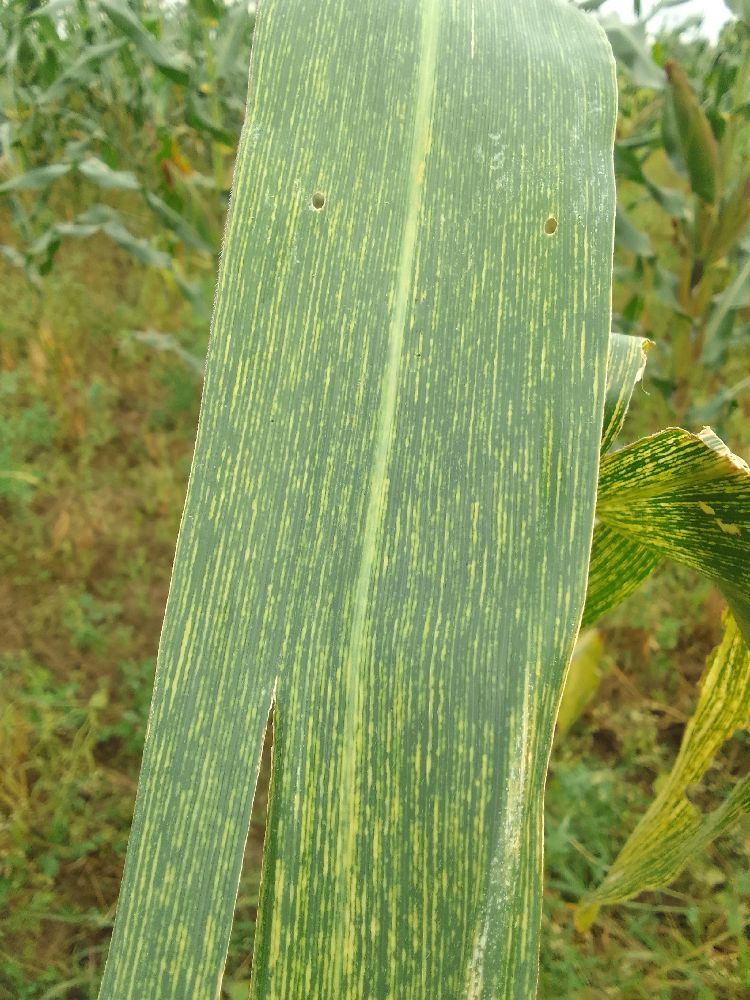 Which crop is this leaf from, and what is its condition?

maize, maize streak virus
